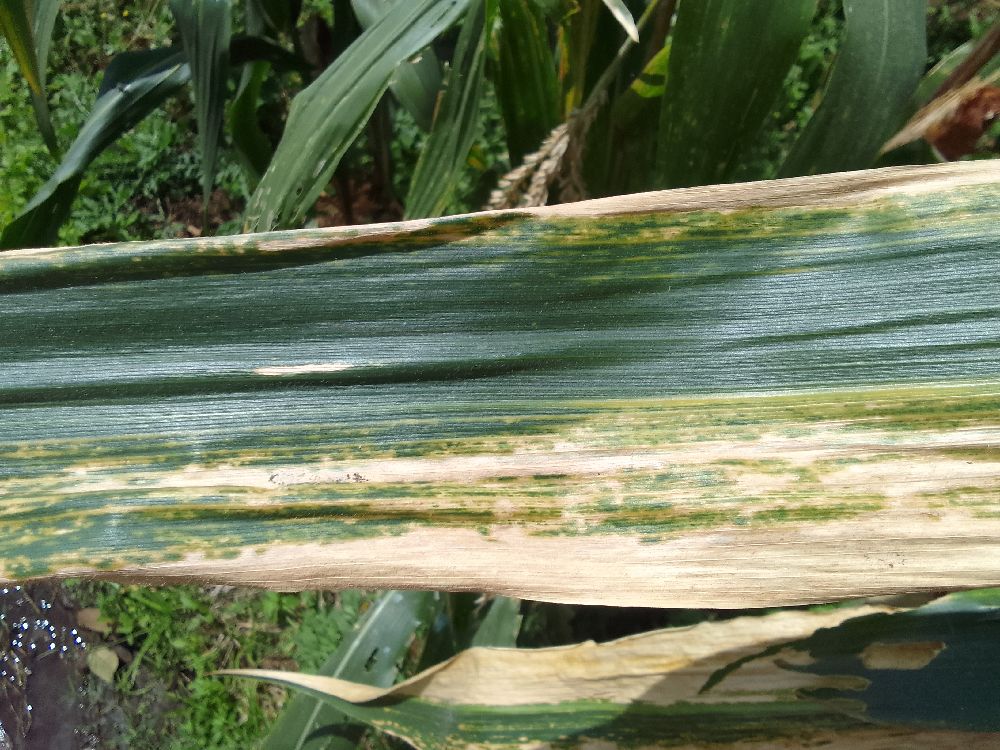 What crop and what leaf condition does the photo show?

maize, maize lethal necrosis
